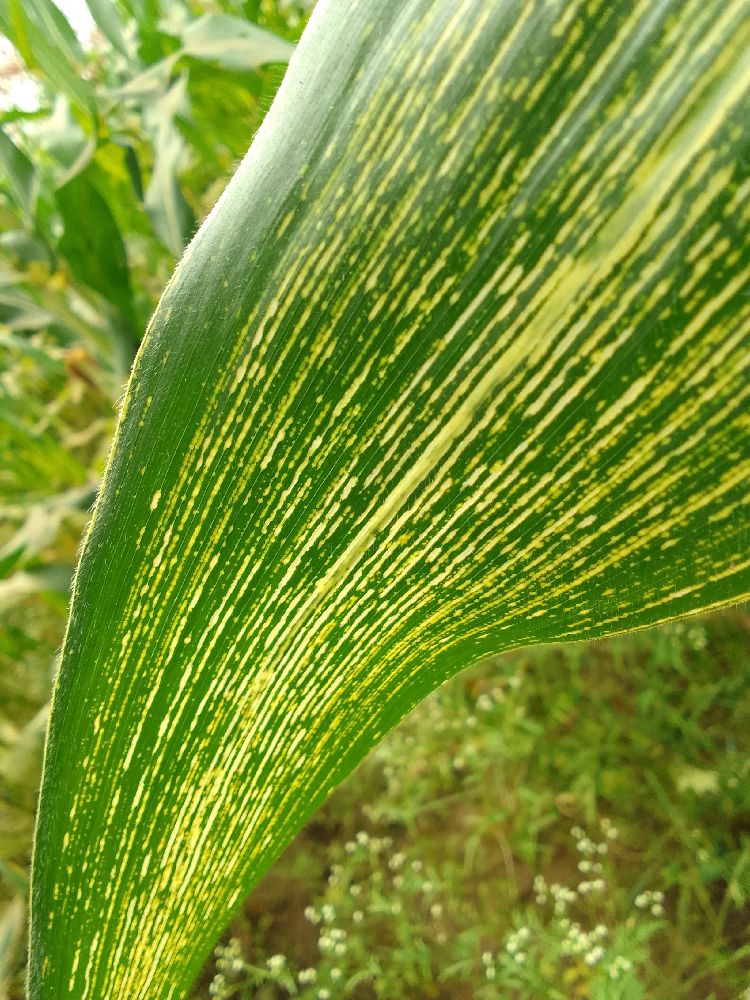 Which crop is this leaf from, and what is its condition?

maize, maize streak virus
